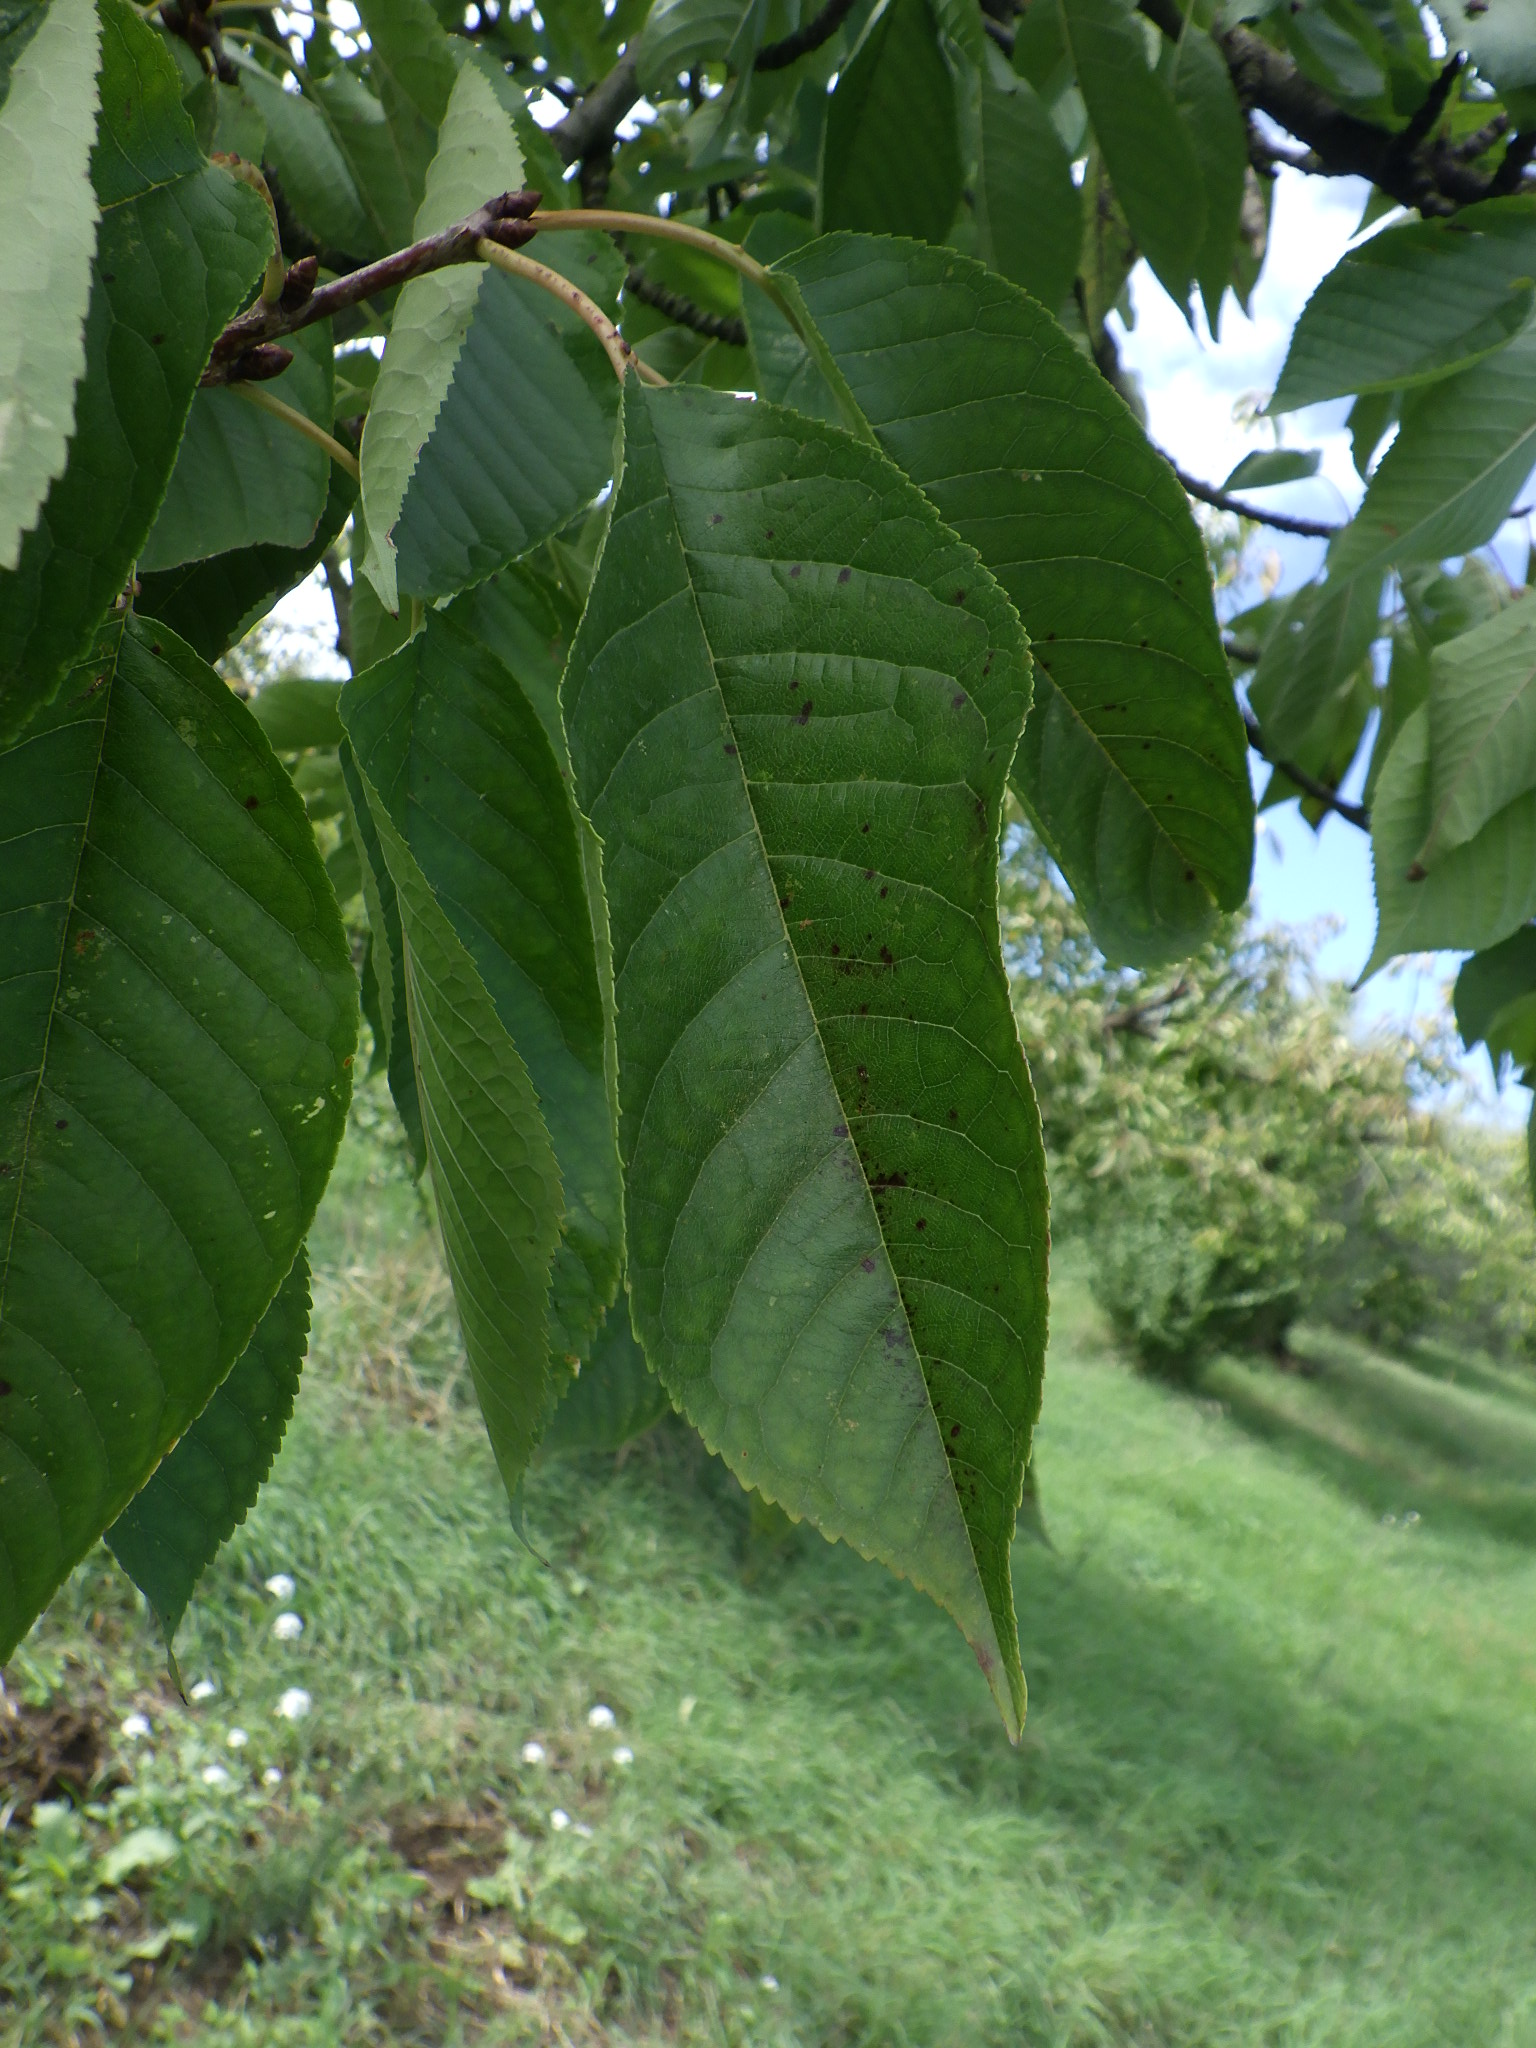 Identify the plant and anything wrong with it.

cherry, leaf spot
